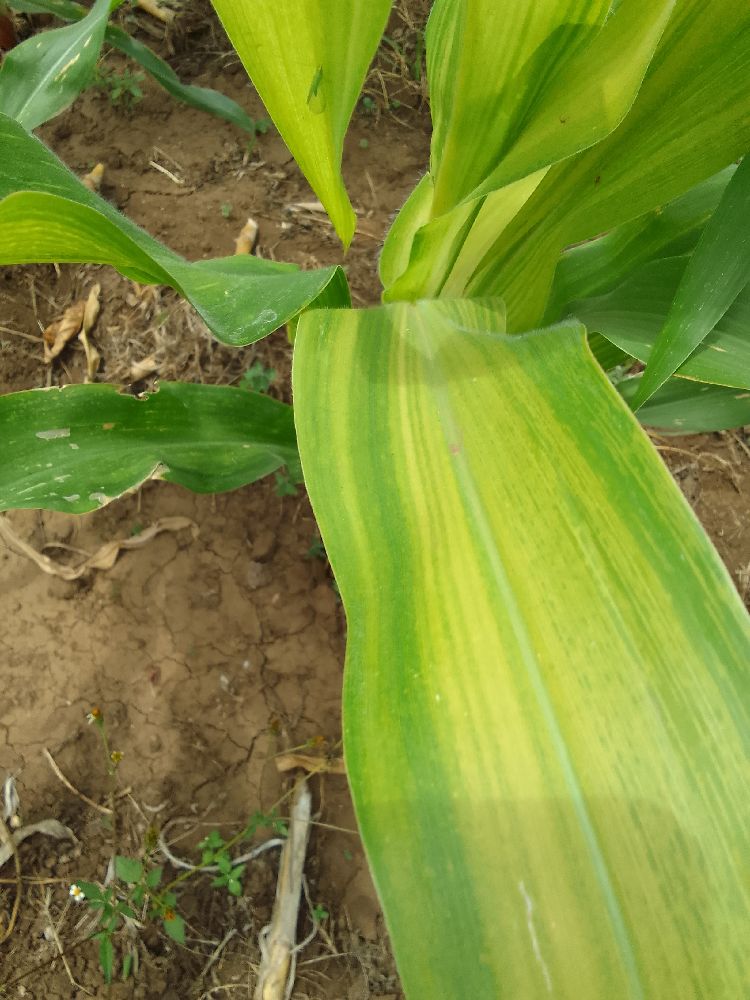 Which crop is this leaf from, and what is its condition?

maize, maize lethal necrosis
